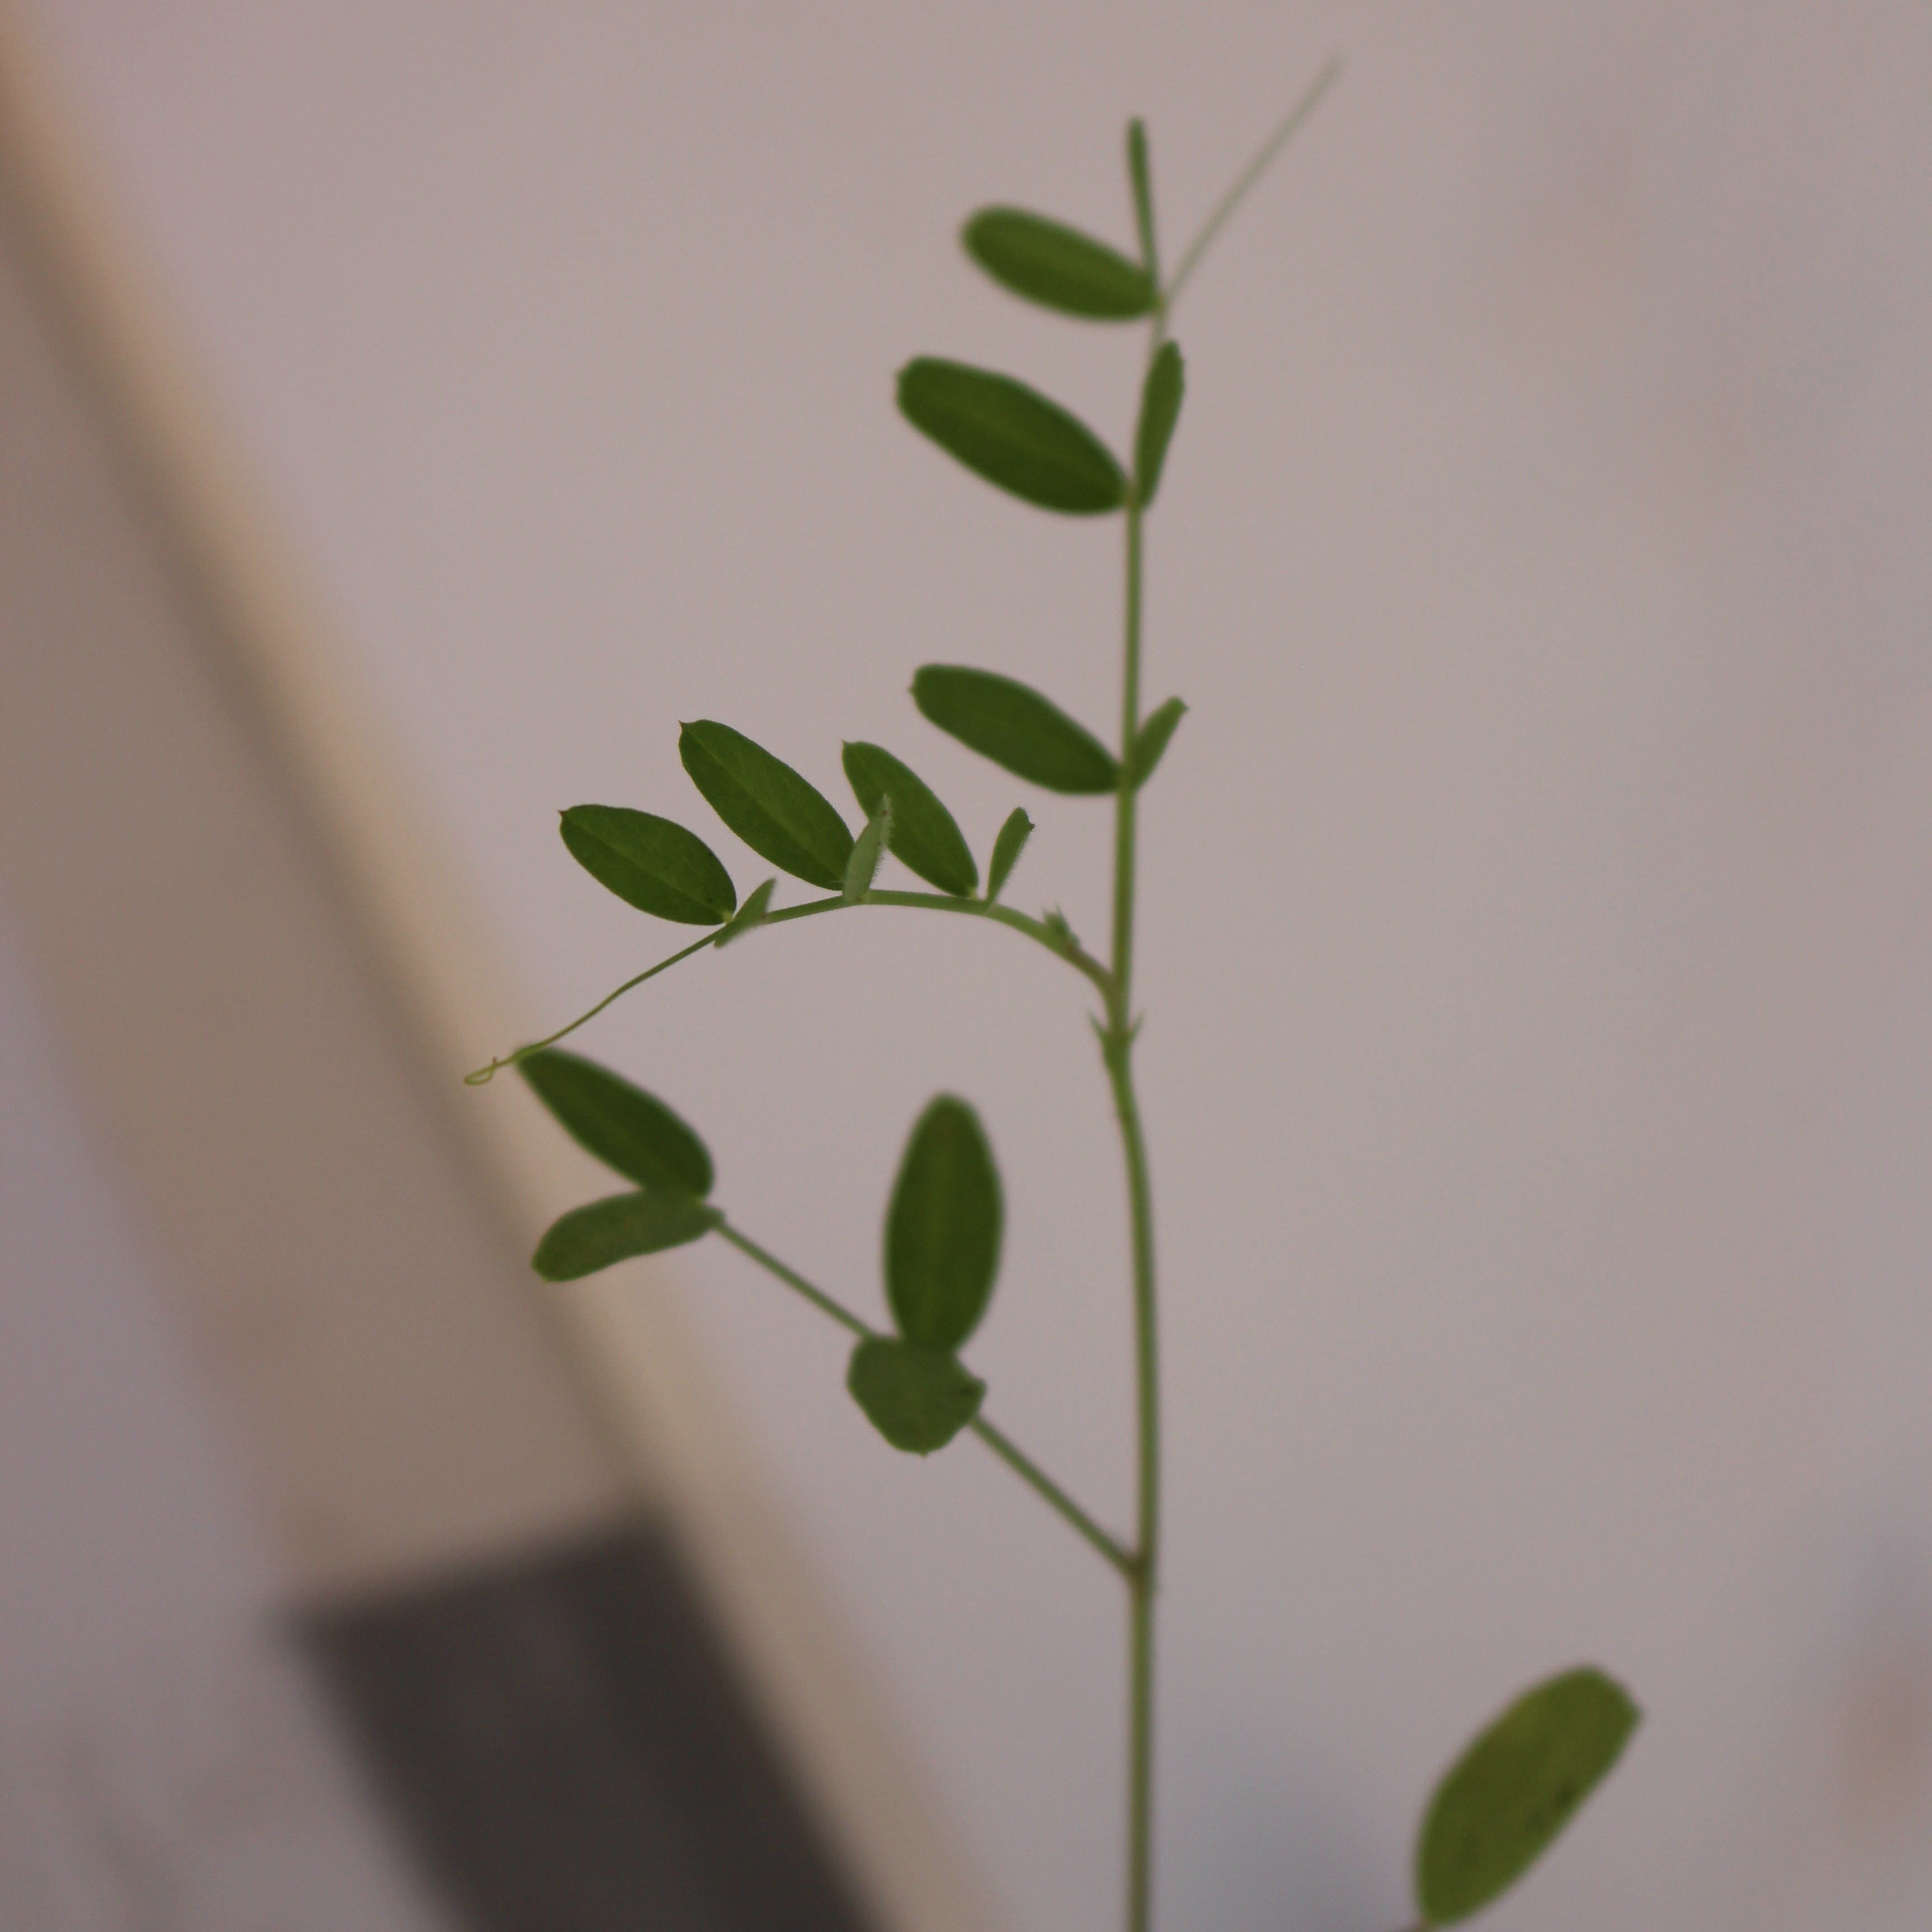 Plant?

Vicia sativa
